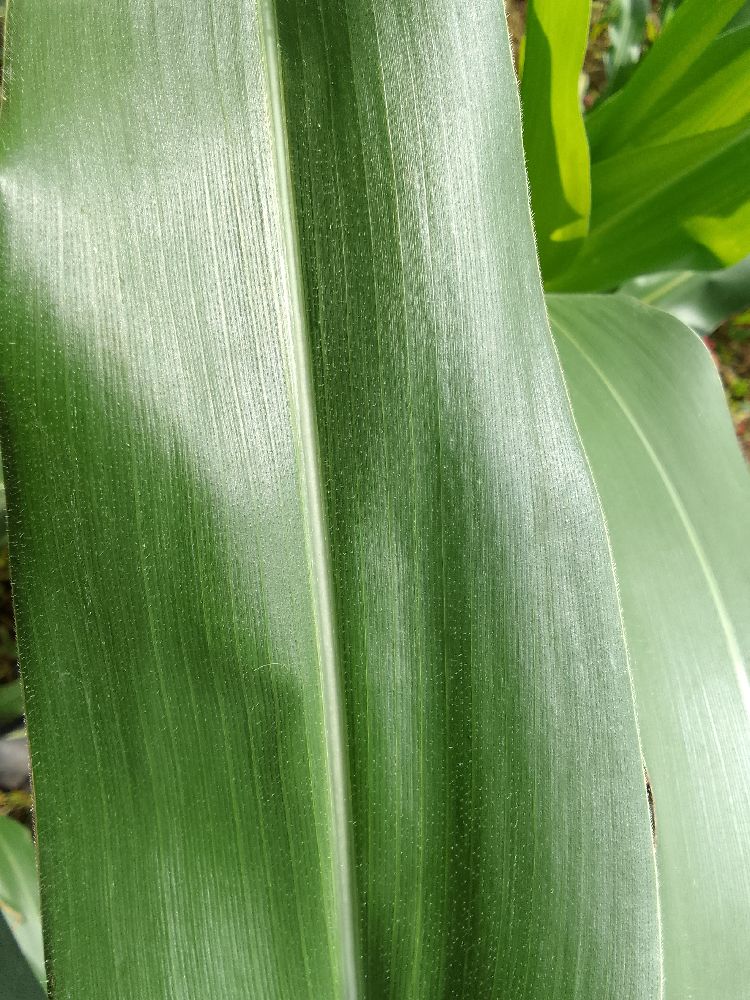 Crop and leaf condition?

maize, healthy
